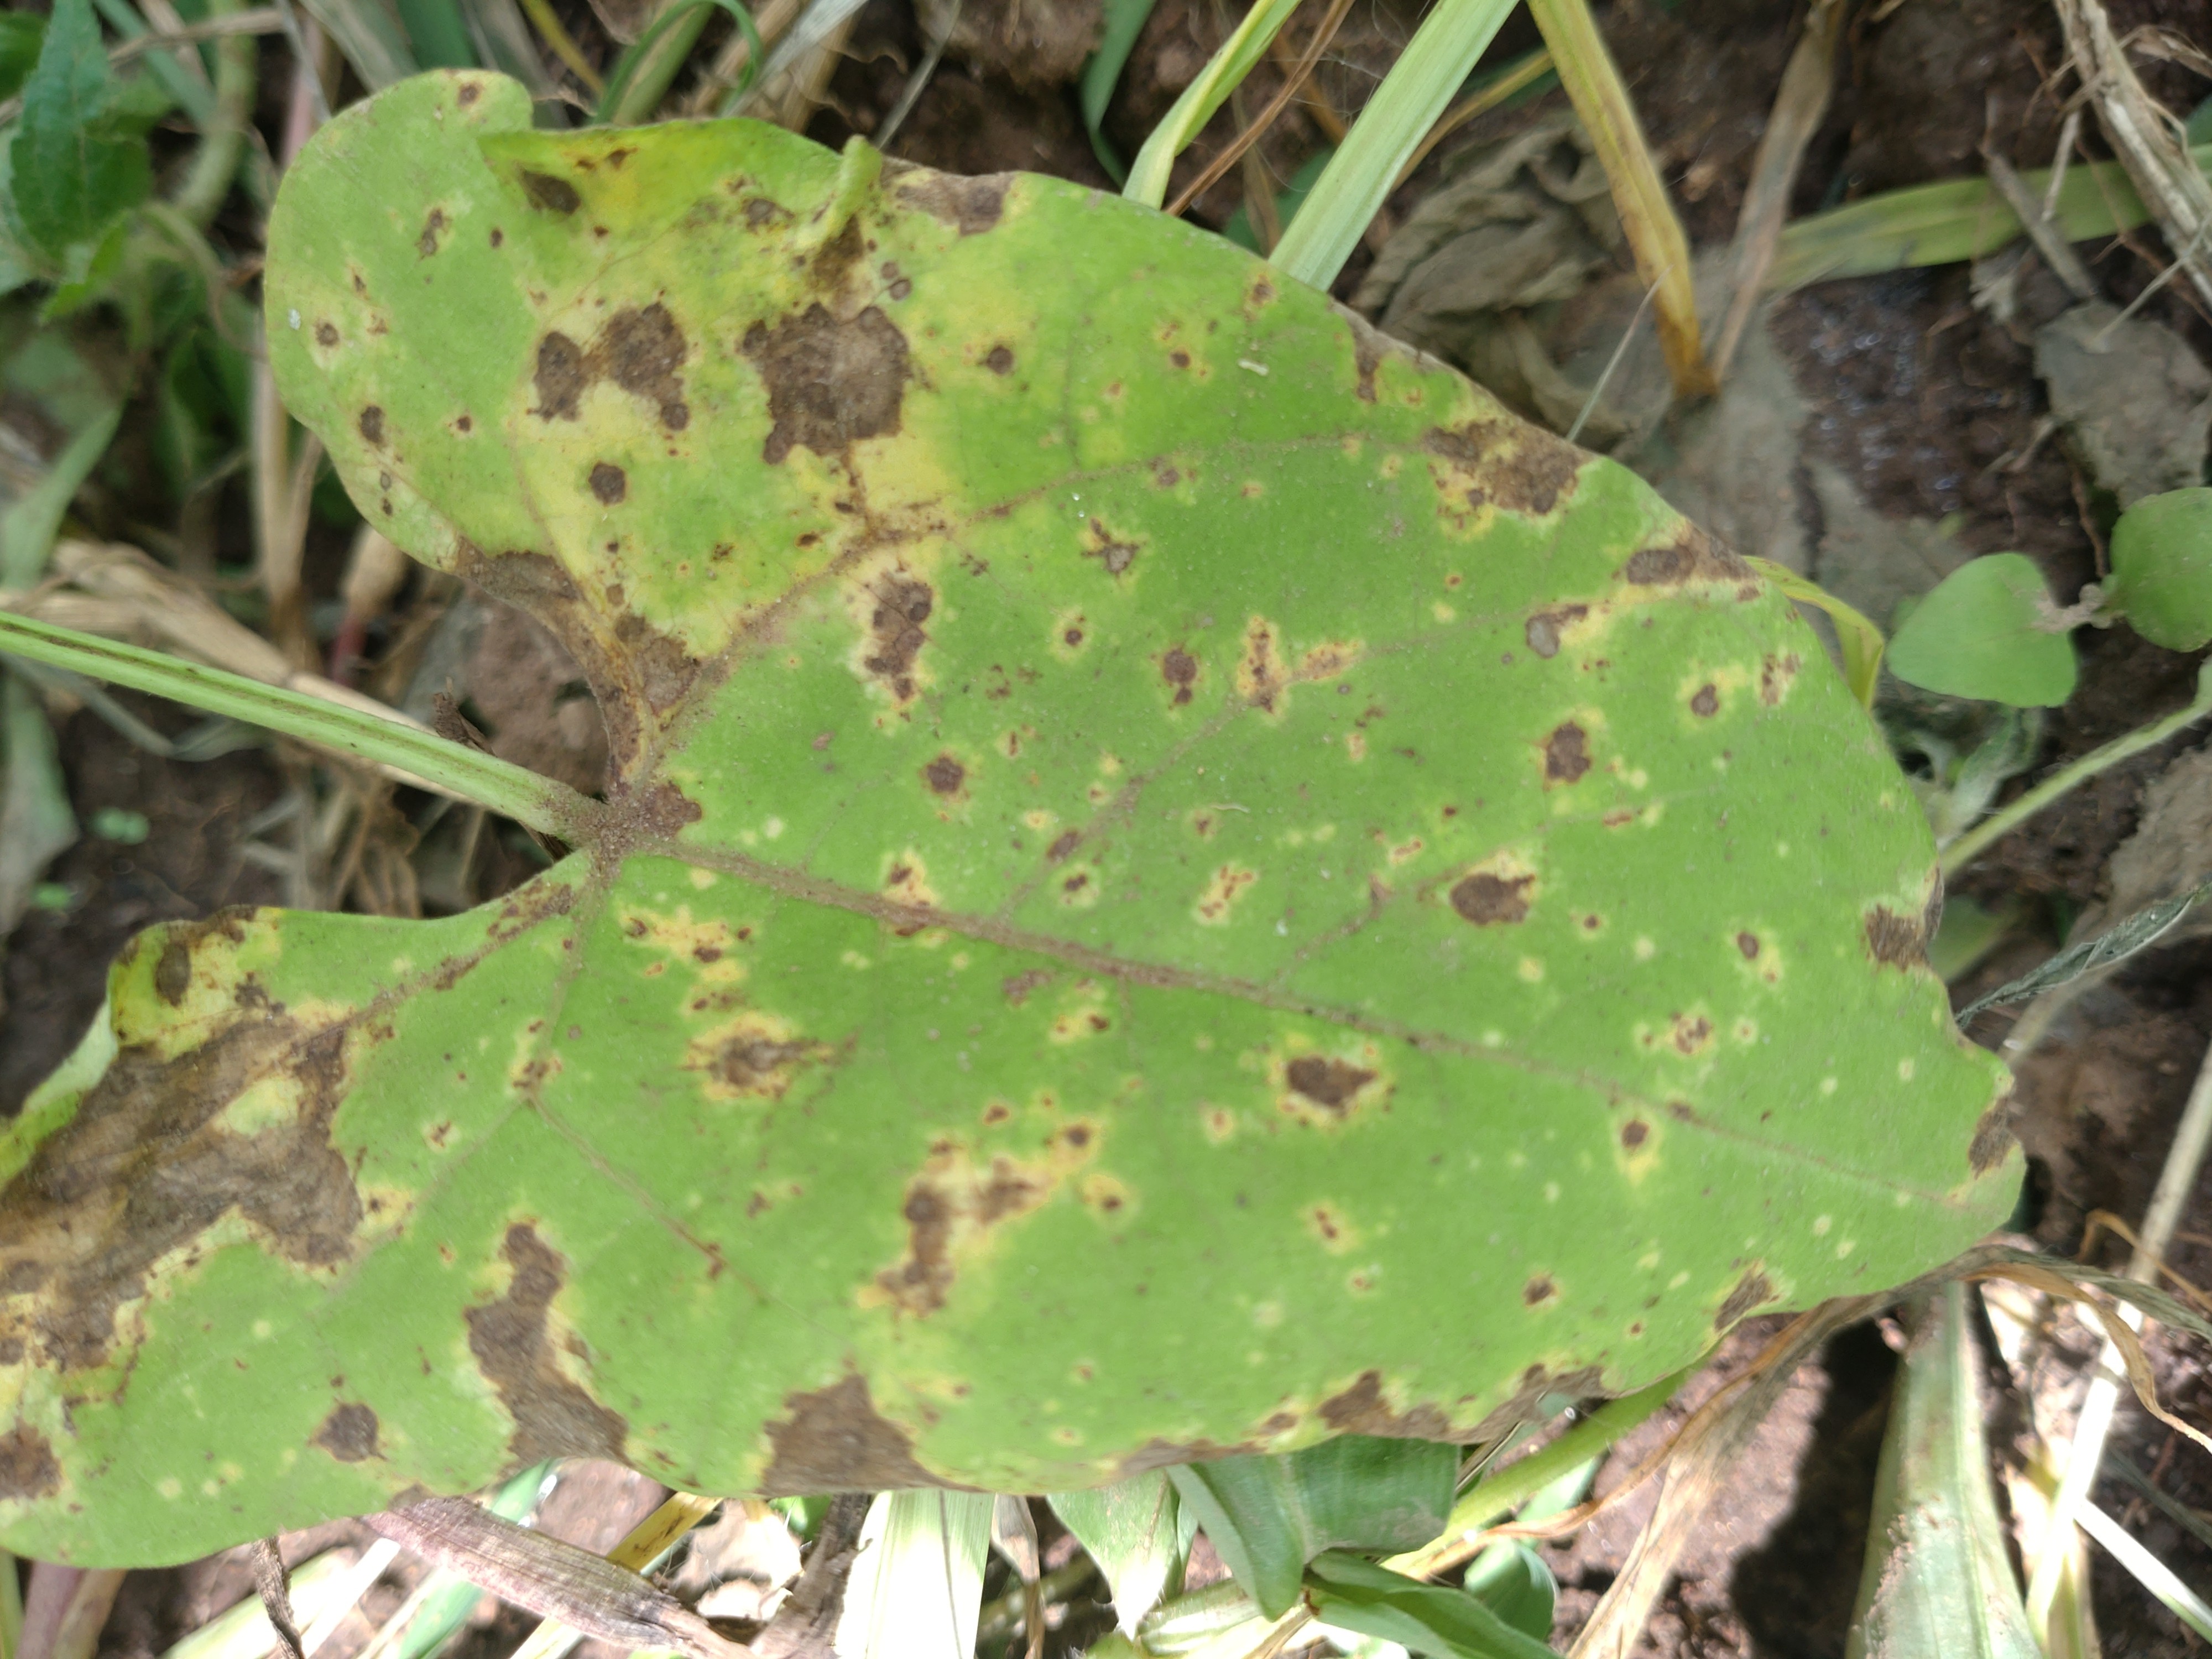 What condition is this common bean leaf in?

rust
